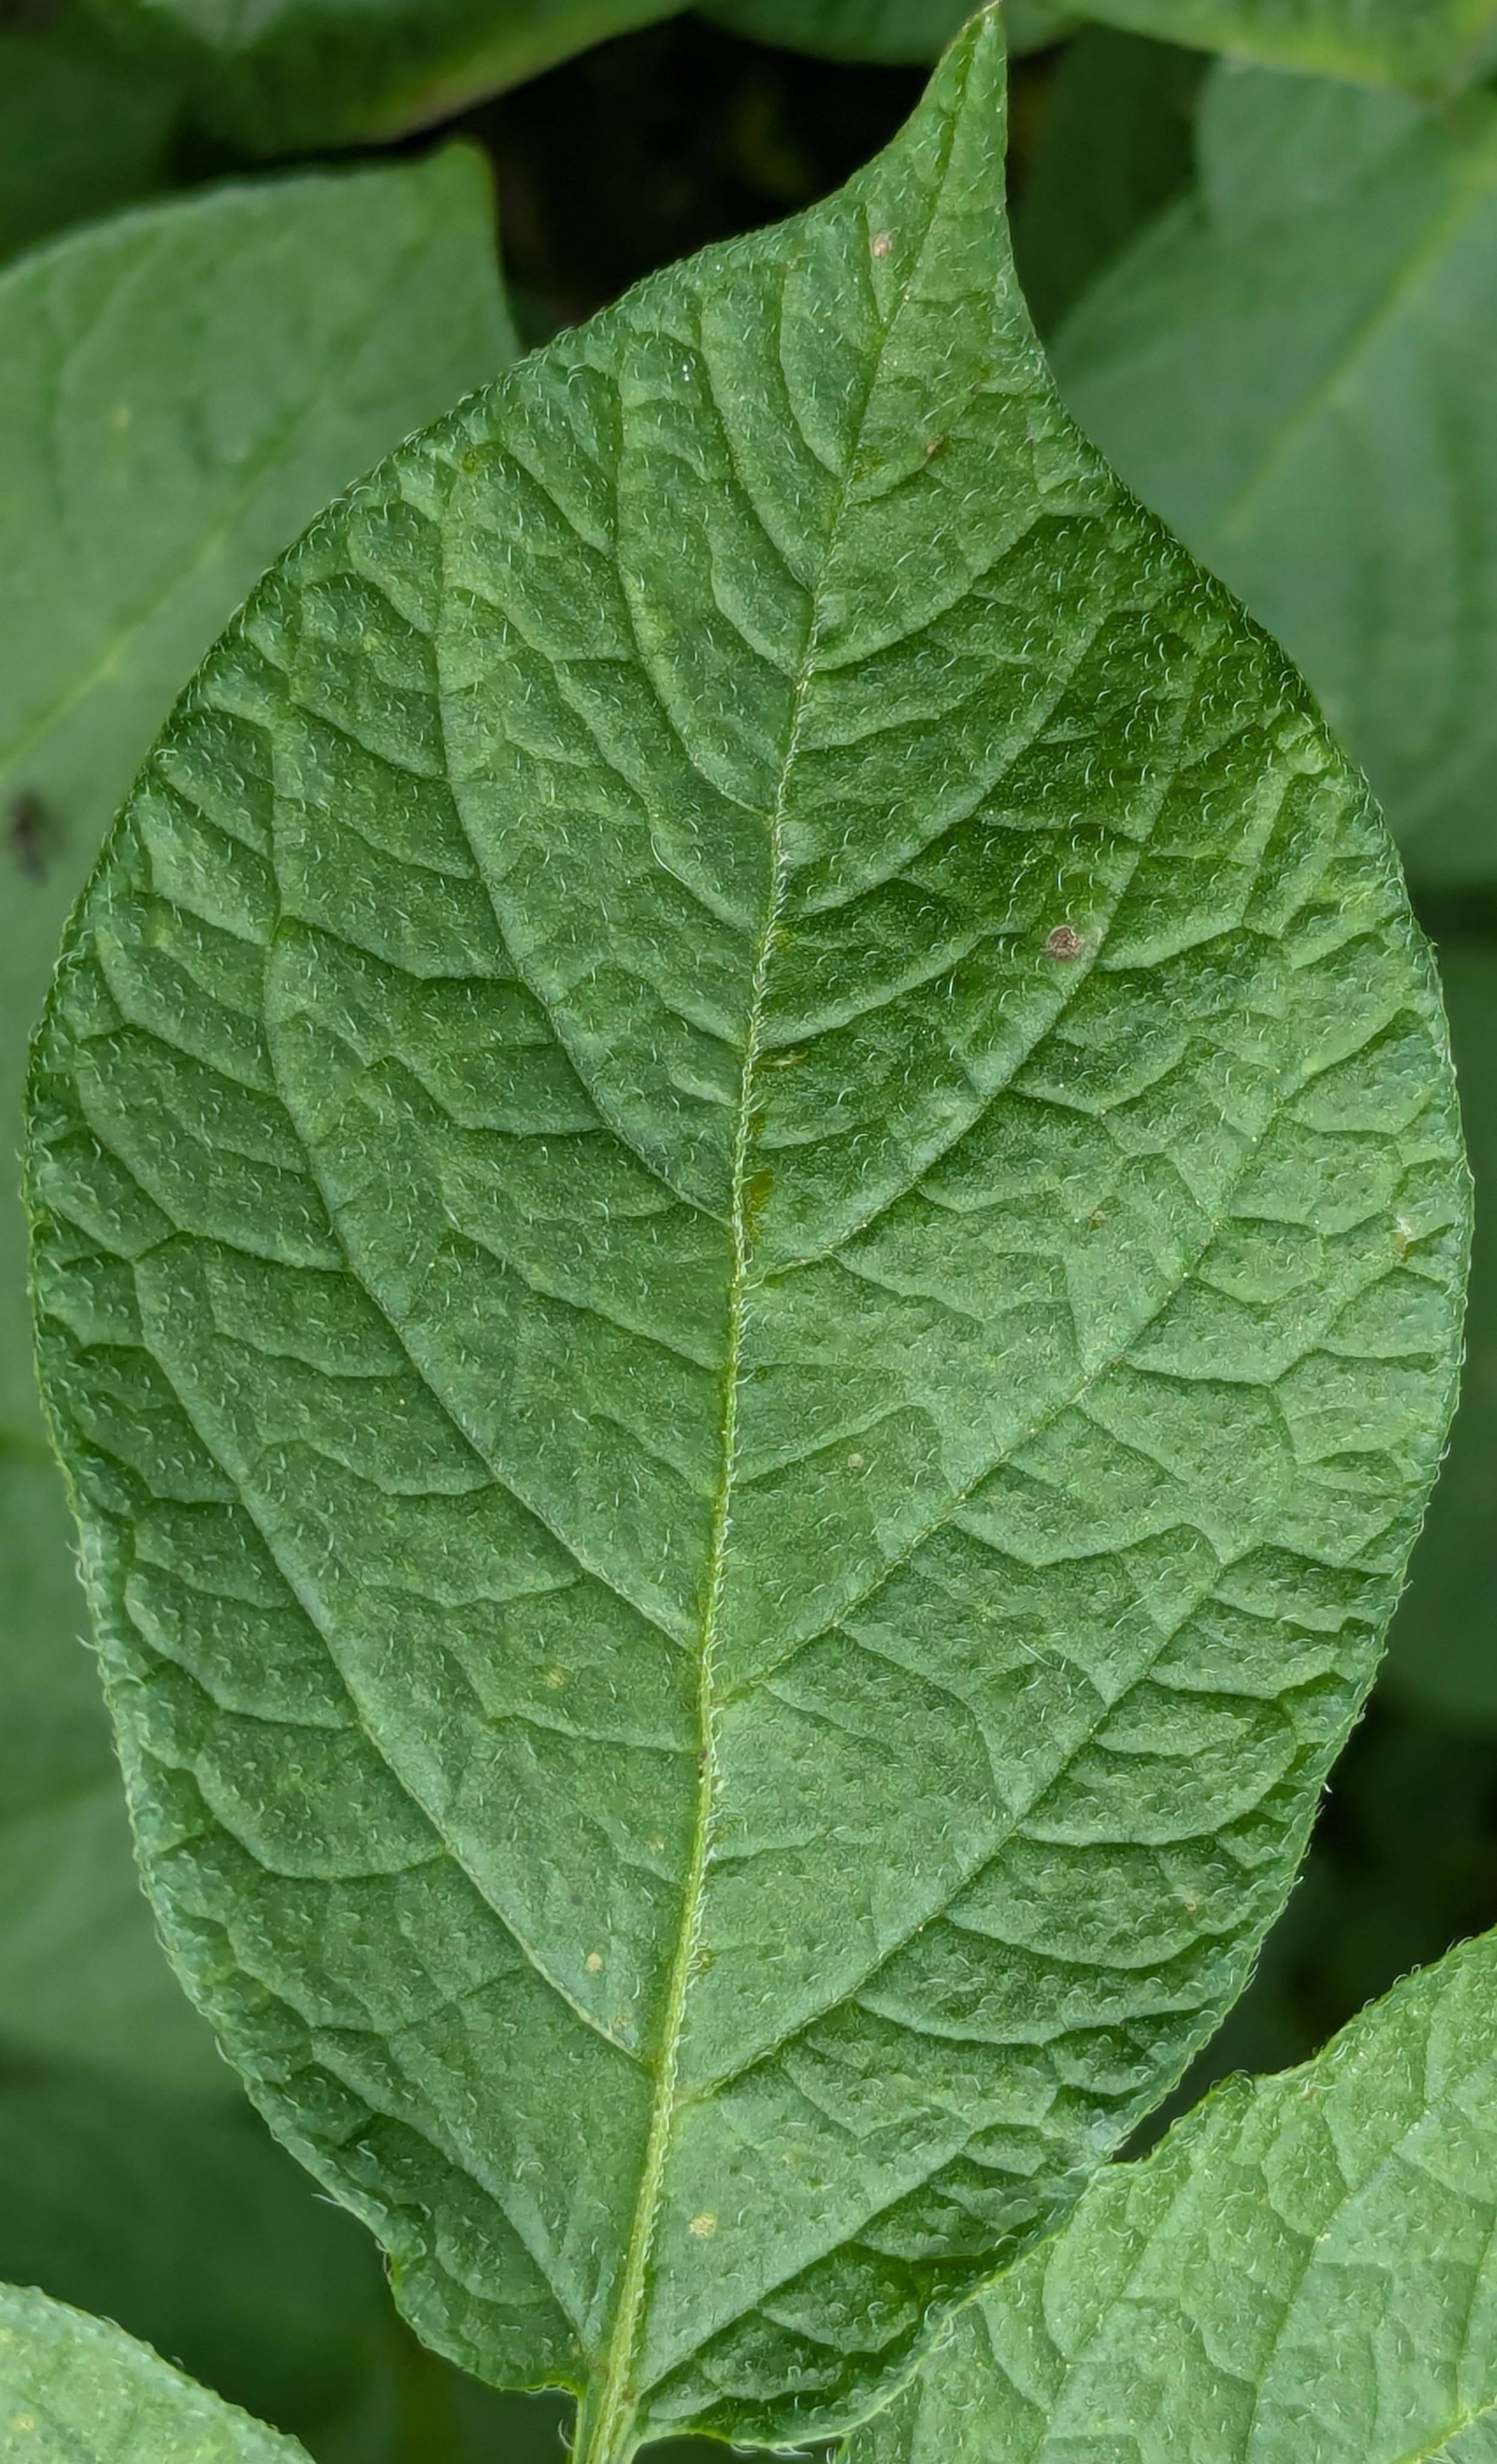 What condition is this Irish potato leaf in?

healthy
